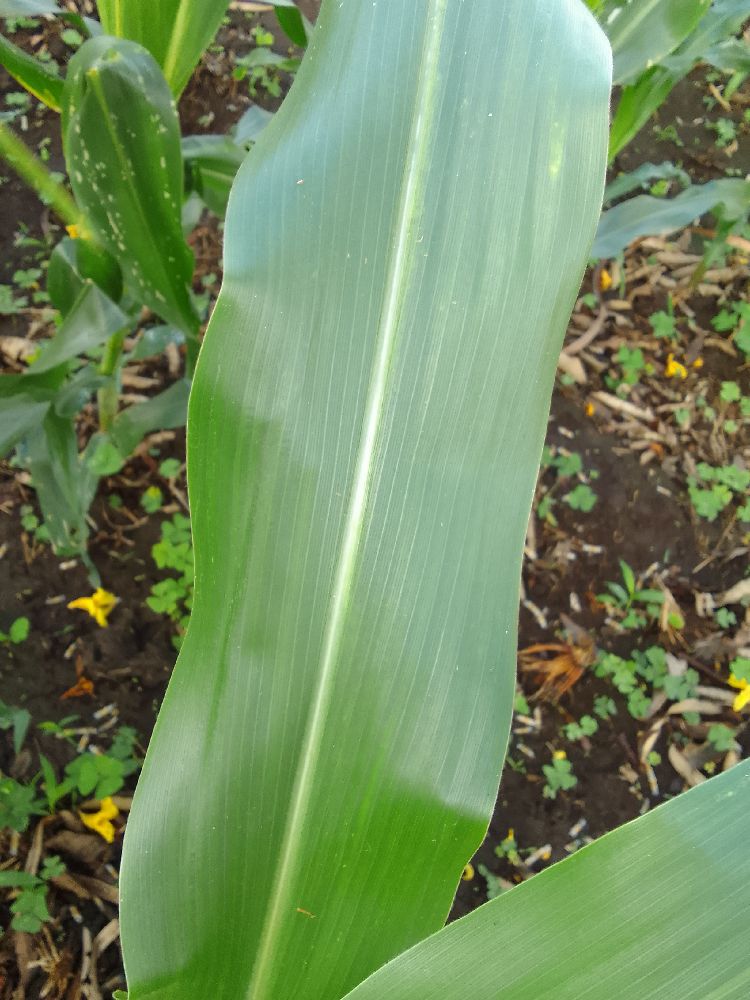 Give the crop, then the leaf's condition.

maize, healthy
